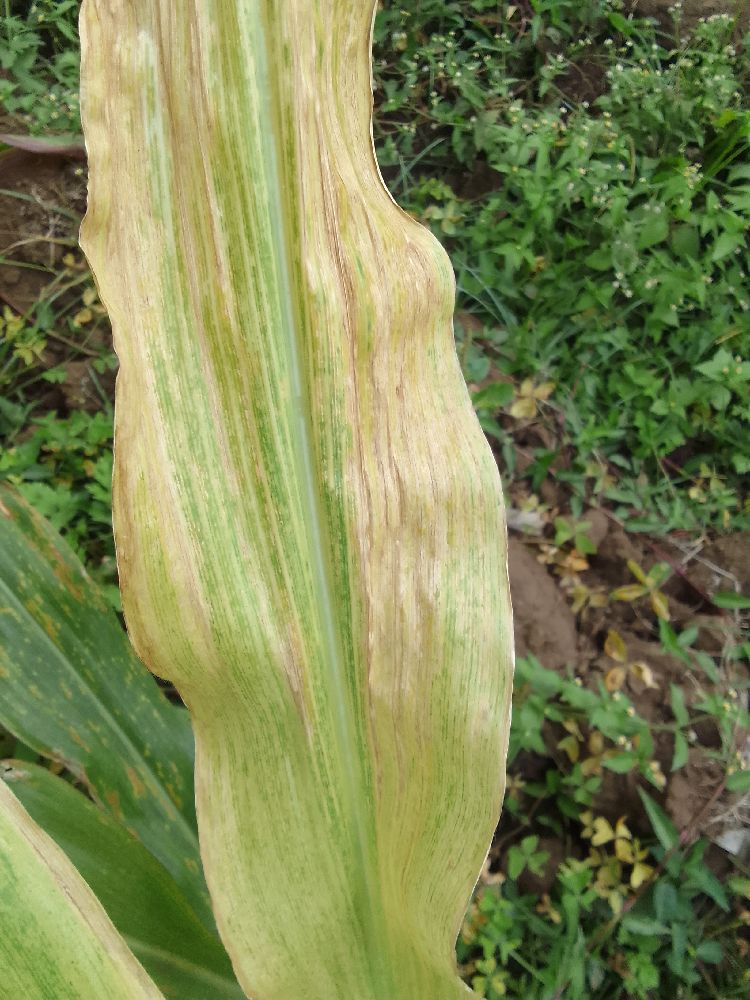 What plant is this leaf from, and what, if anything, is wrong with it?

maize, maize lethal necrosis
